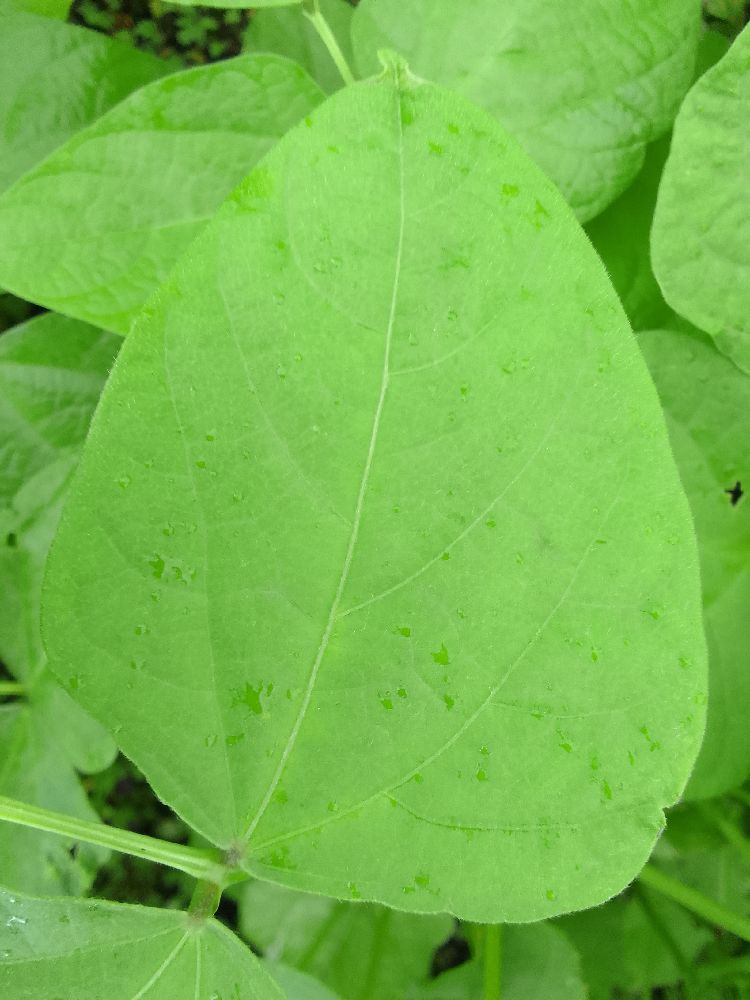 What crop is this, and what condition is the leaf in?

common bean, healthy
